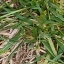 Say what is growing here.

grass
